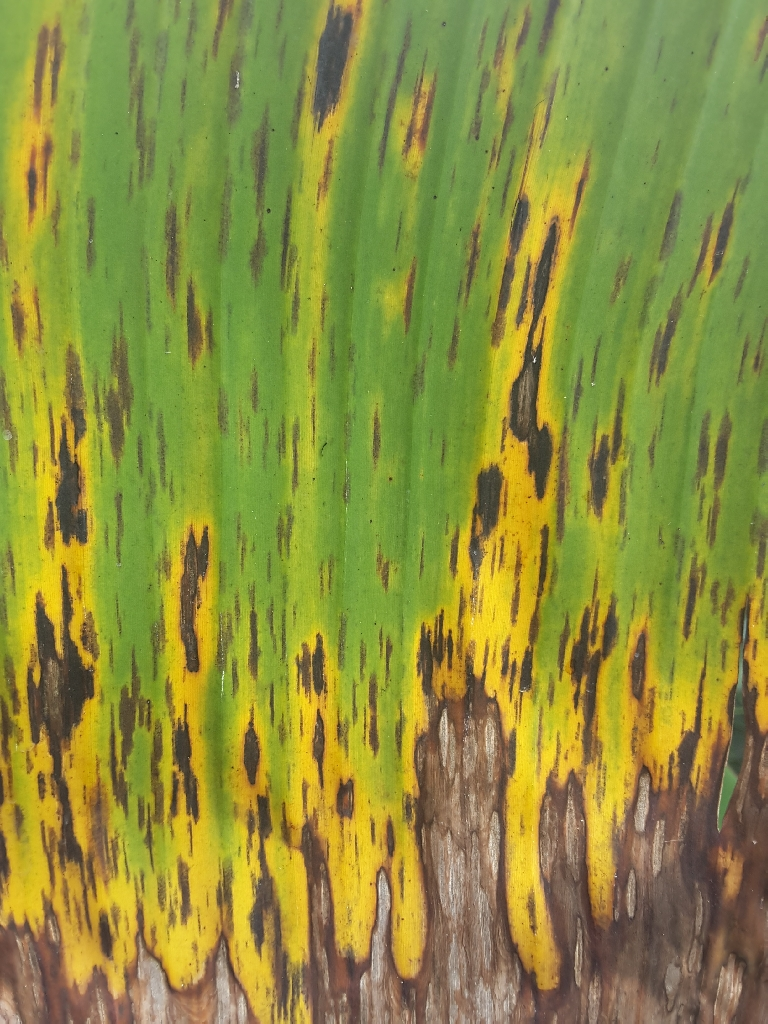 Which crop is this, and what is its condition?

banana, black sigatoka
